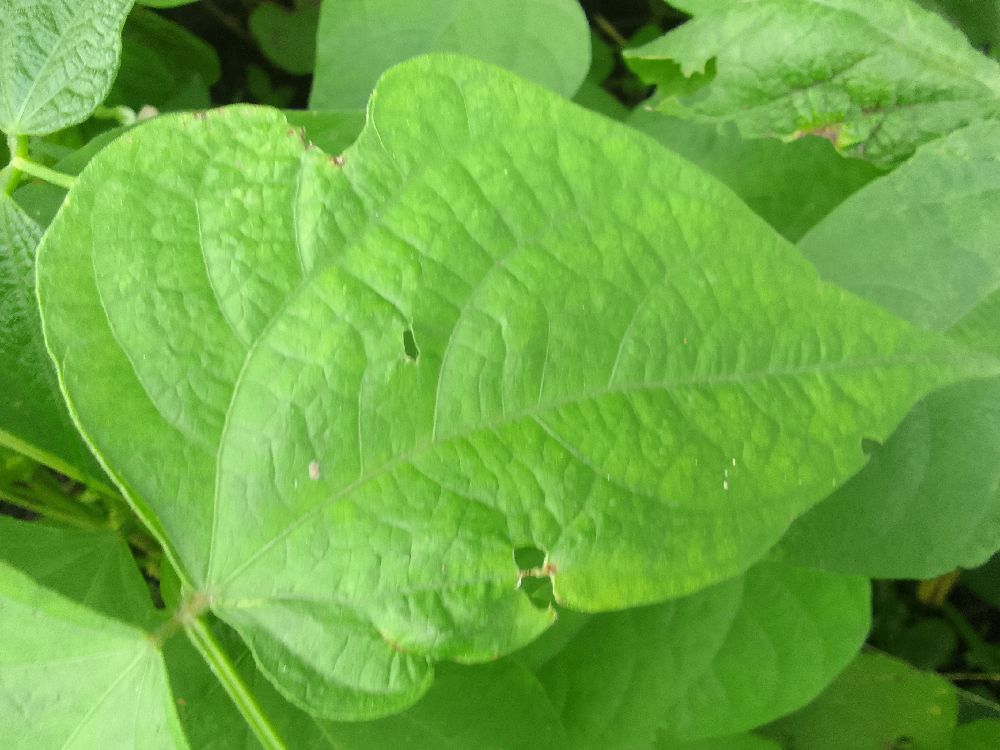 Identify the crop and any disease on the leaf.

common bean, healthy
